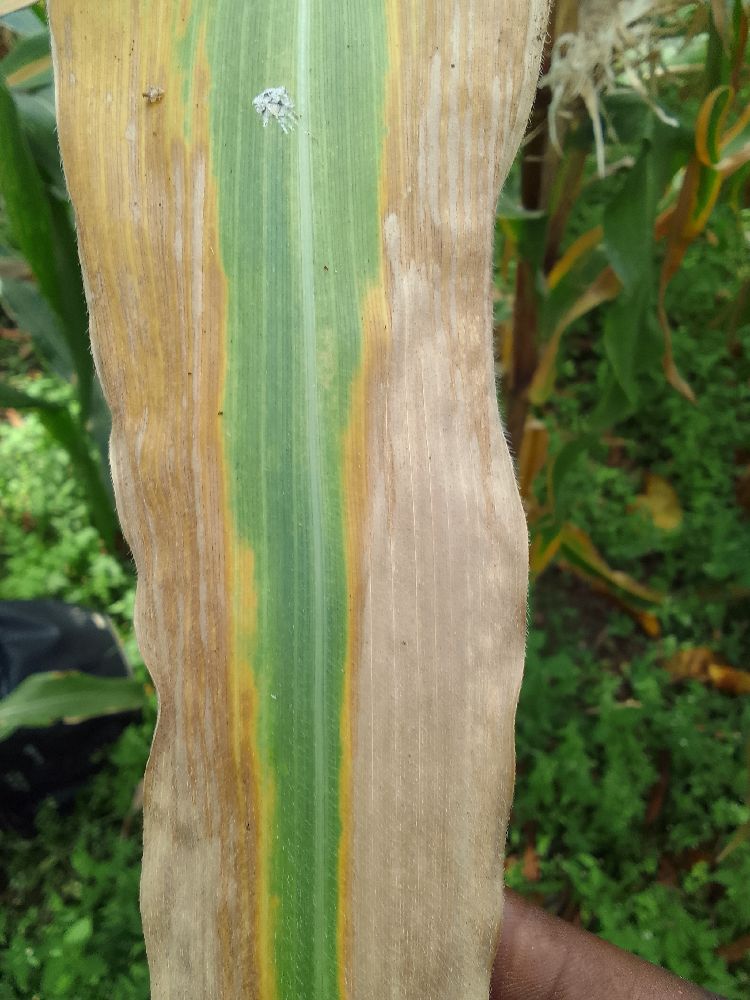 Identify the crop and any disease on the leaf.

maize, maize lethal necrosis
